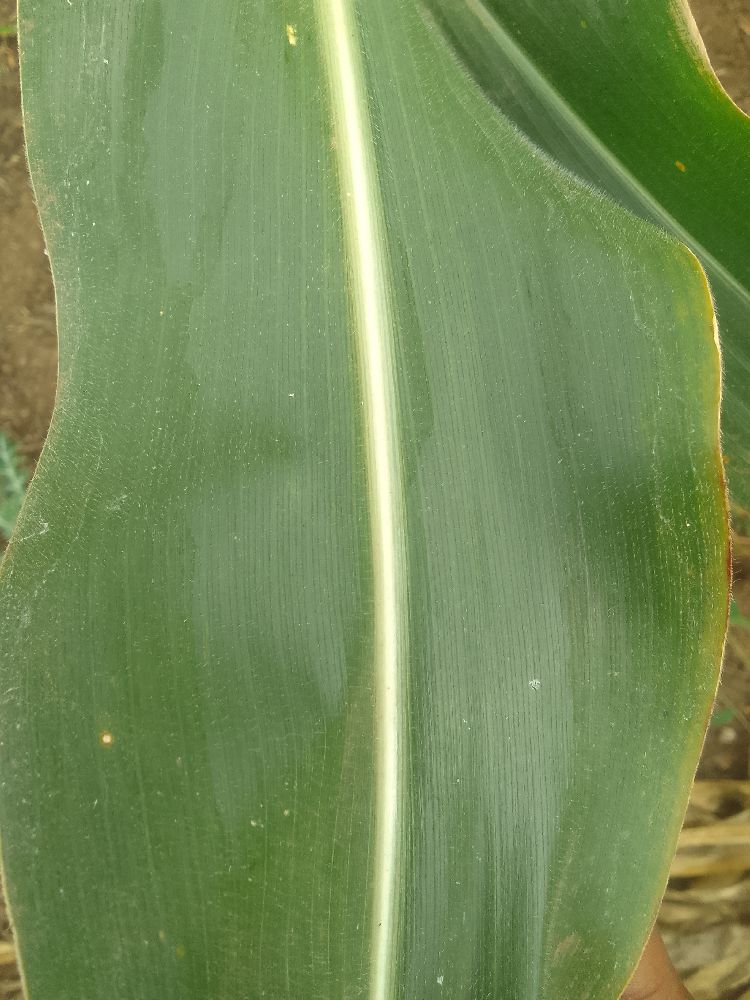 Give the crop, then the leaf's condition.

maize, healthy
